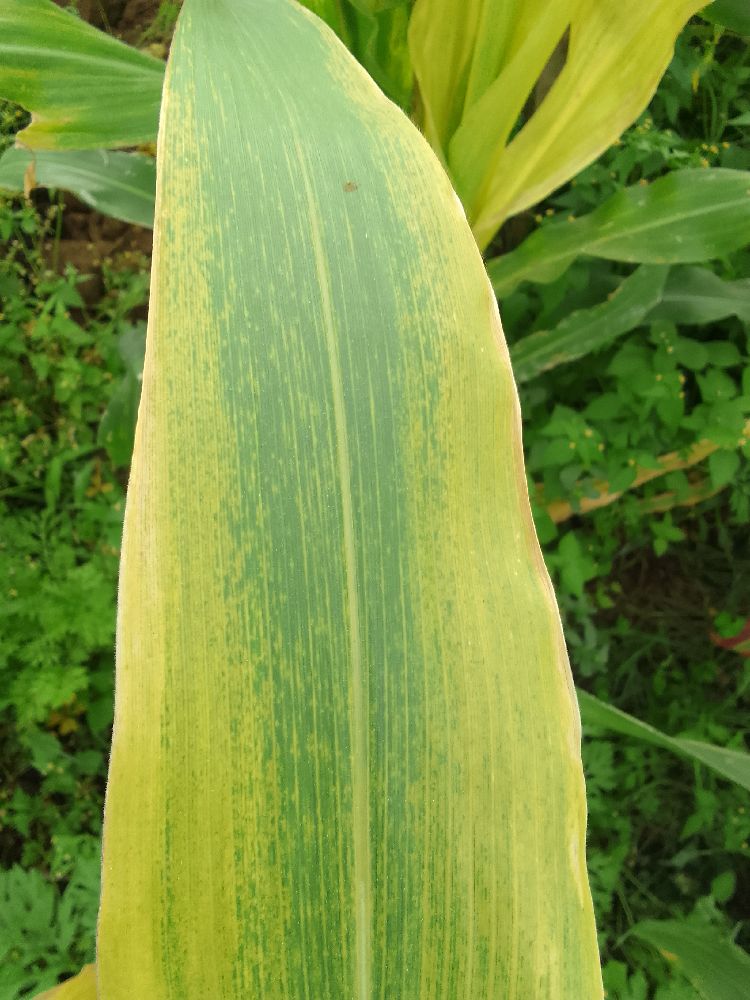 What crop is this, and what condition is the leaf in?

maize, maize lethal necrosis
